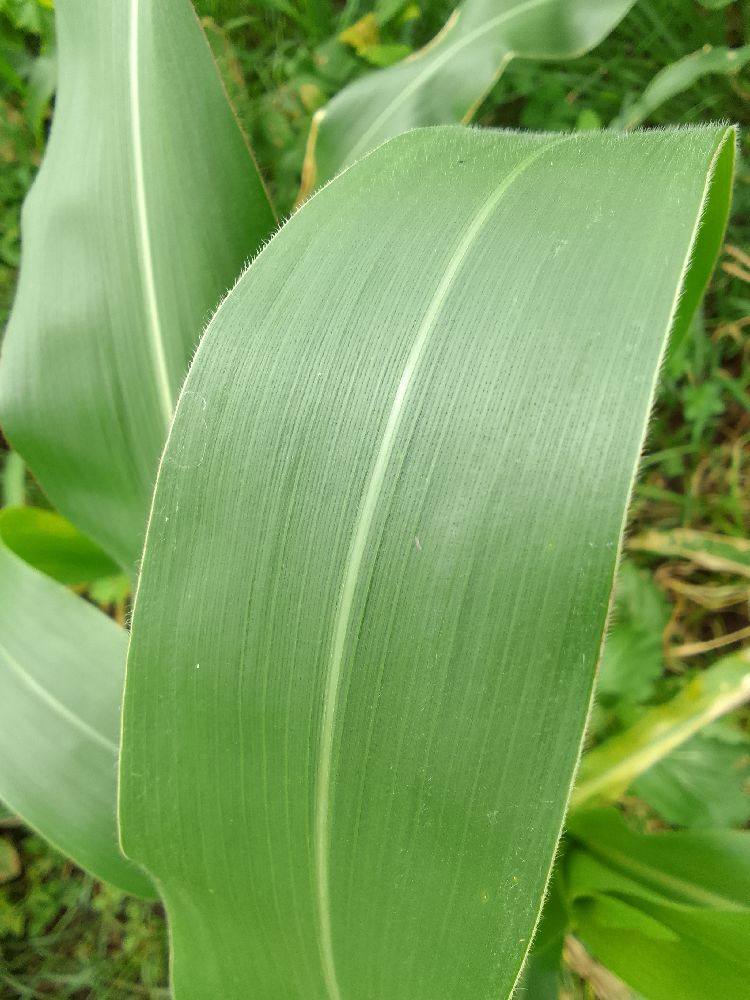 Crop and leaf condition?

maize, healthy
